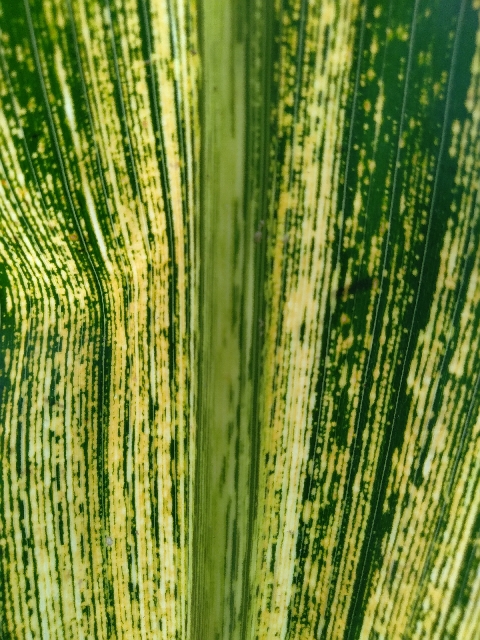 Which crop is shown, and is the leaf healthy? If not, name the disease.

maize, maize streak virus
